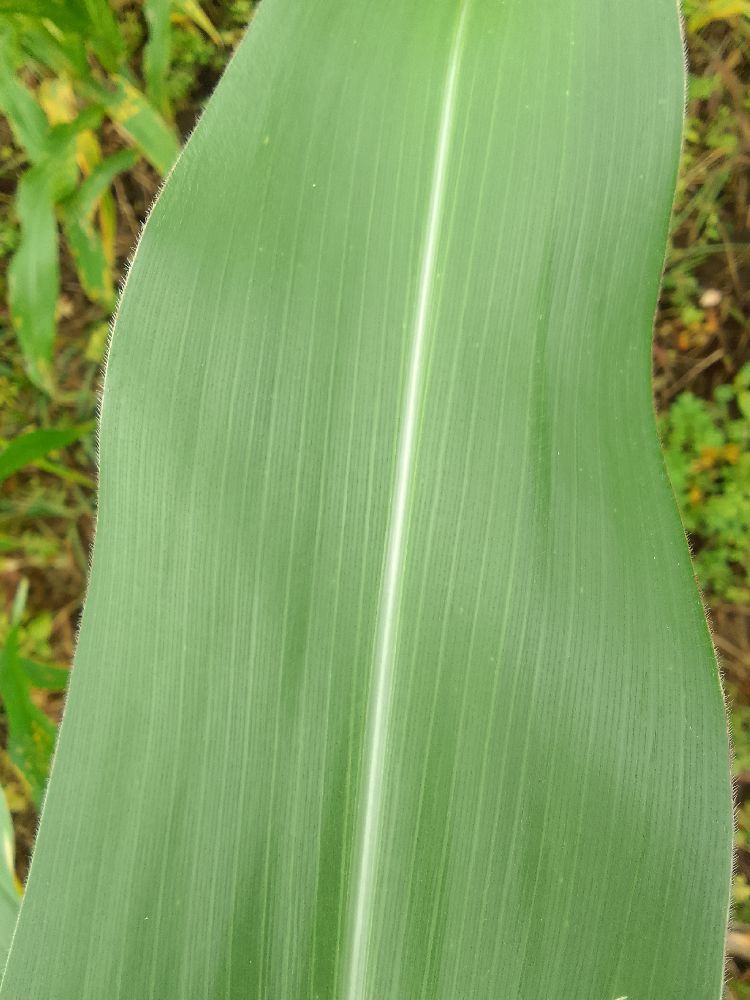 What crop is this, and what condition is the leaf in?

common bean, healthy
